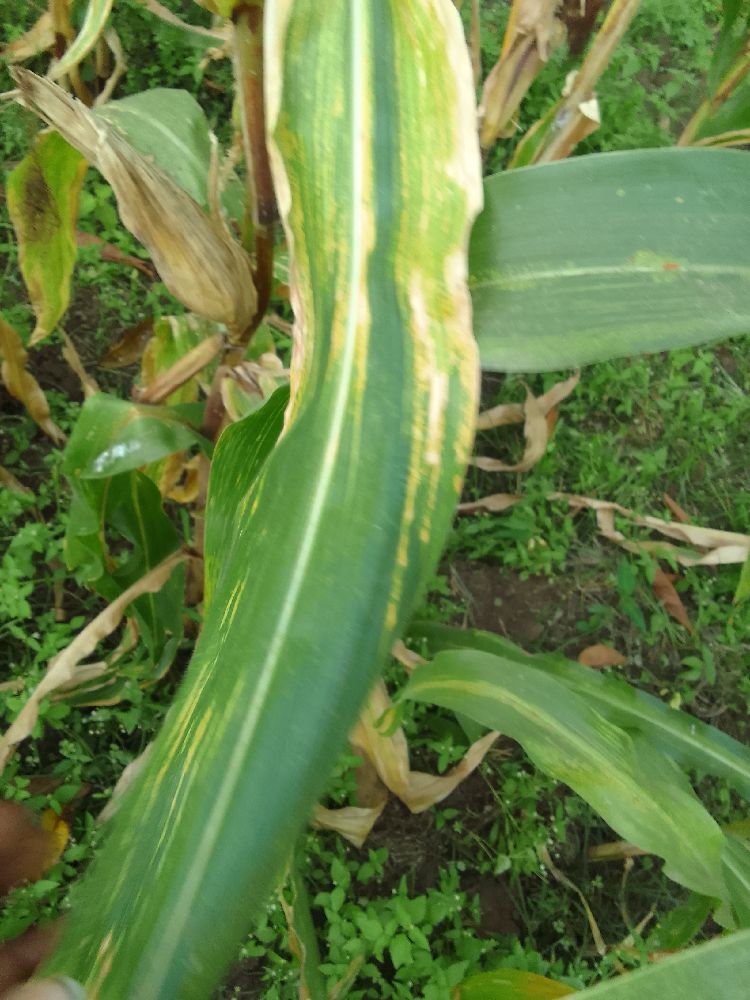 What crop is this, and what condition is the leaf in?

maize, maize lethal necrosis
